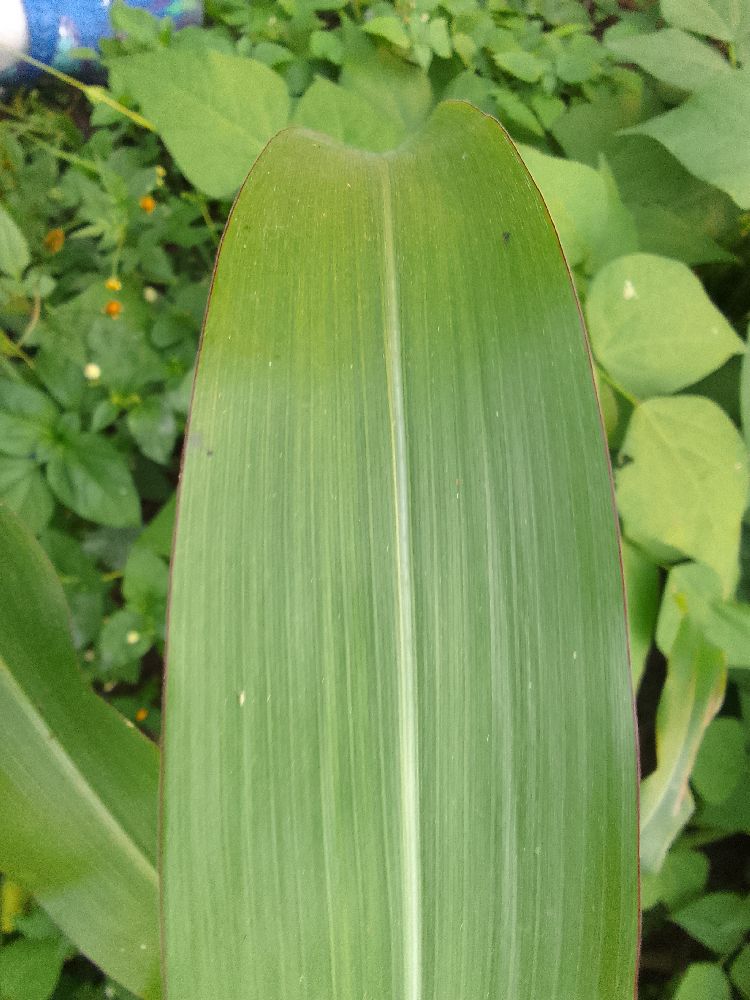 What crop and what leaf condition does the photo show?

maize, healthy
